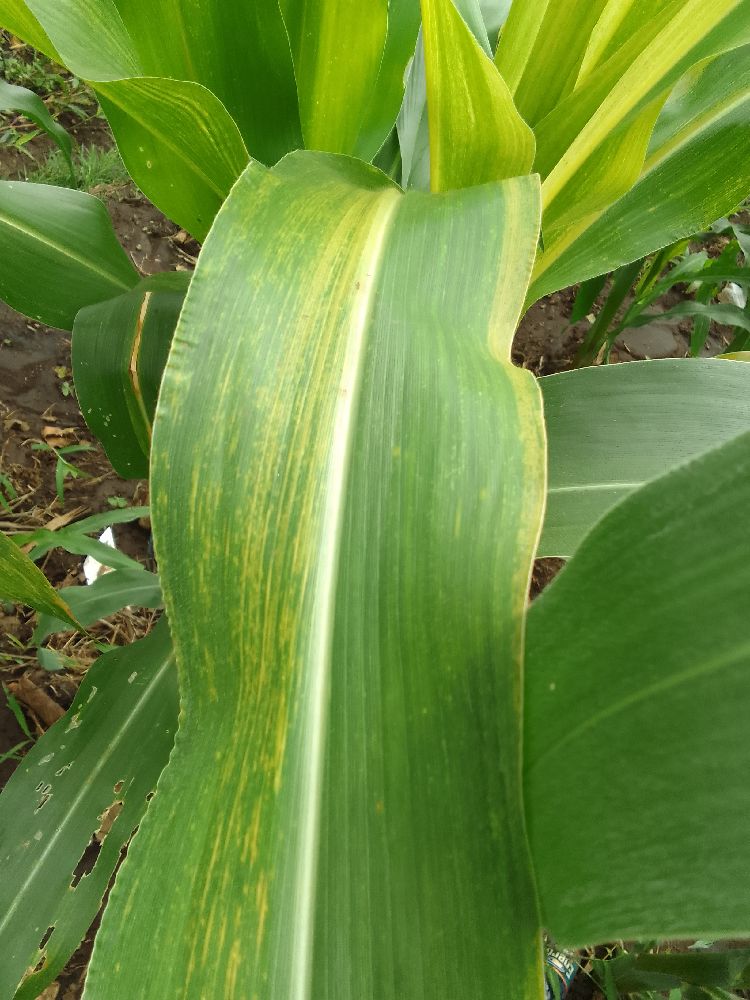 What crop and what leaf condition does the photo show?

maize, maize lethal necrosis
